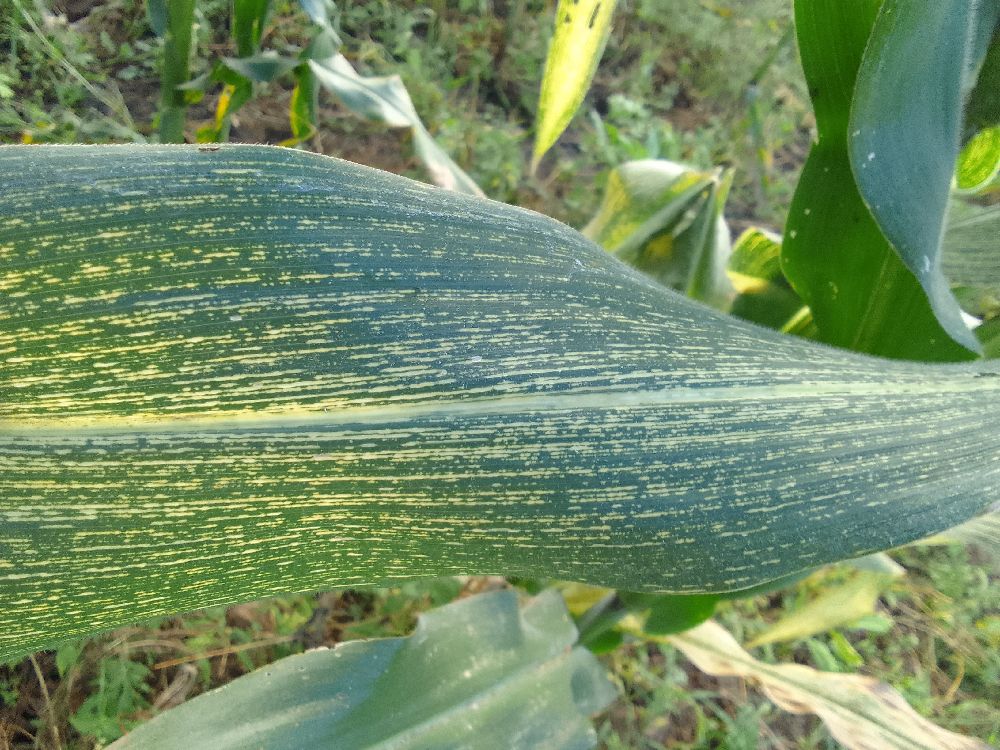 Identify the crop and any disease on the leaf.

maize, maize streak virus
